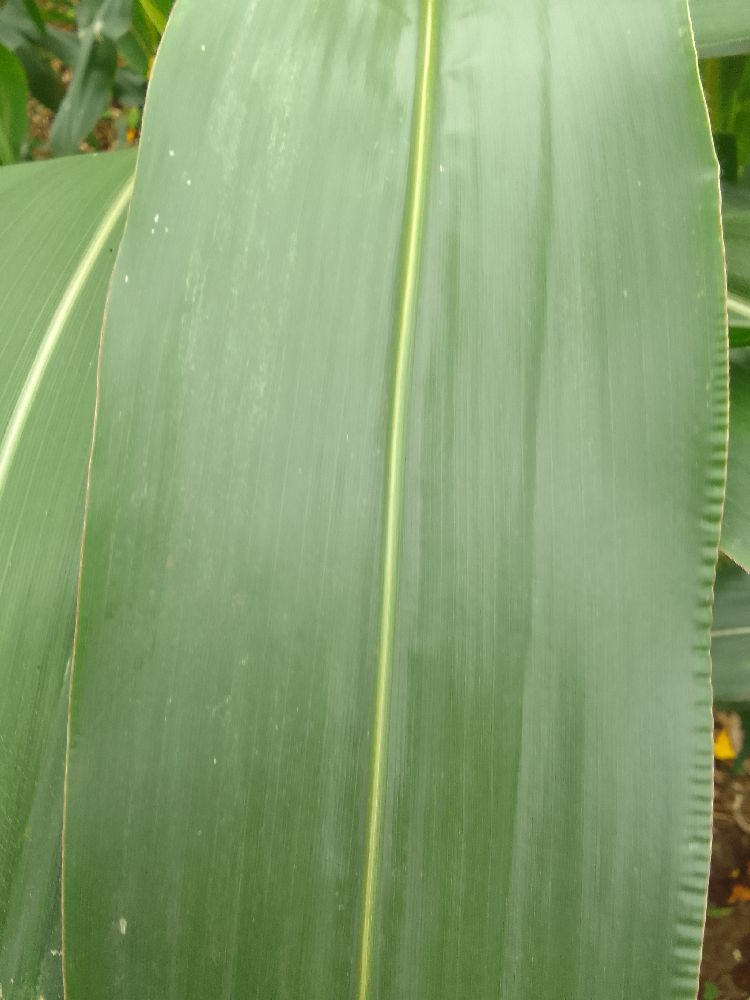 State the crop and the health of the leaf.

maize, healthy
